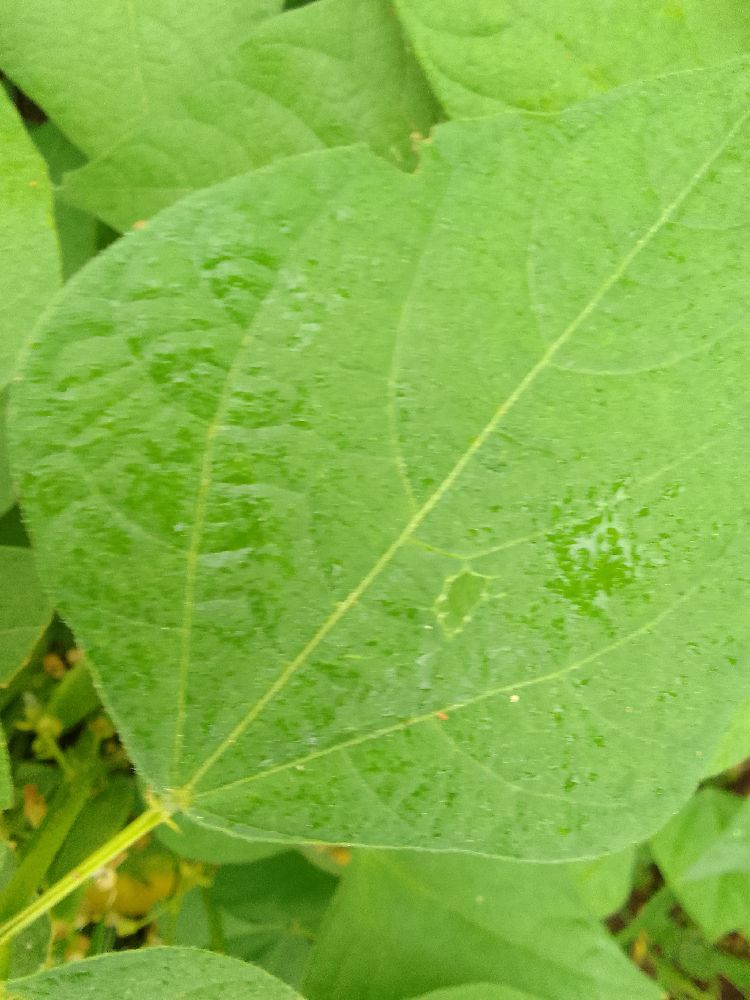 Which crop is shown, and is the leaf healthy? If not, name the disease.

common bean, healthy
